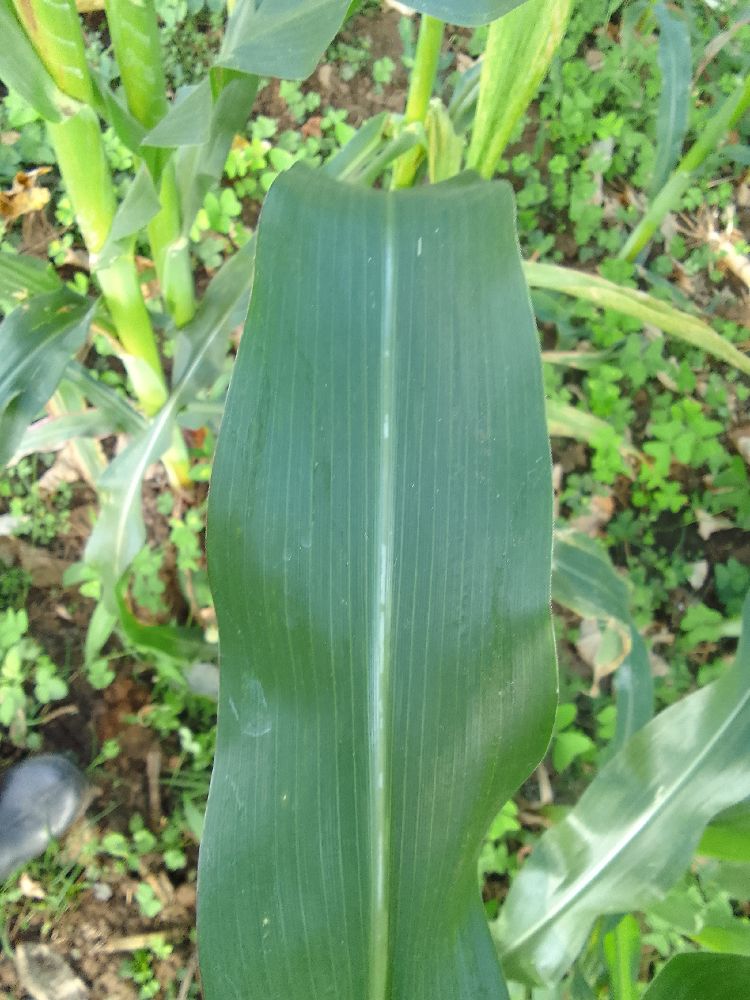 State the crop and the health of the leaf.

maize, healthy
